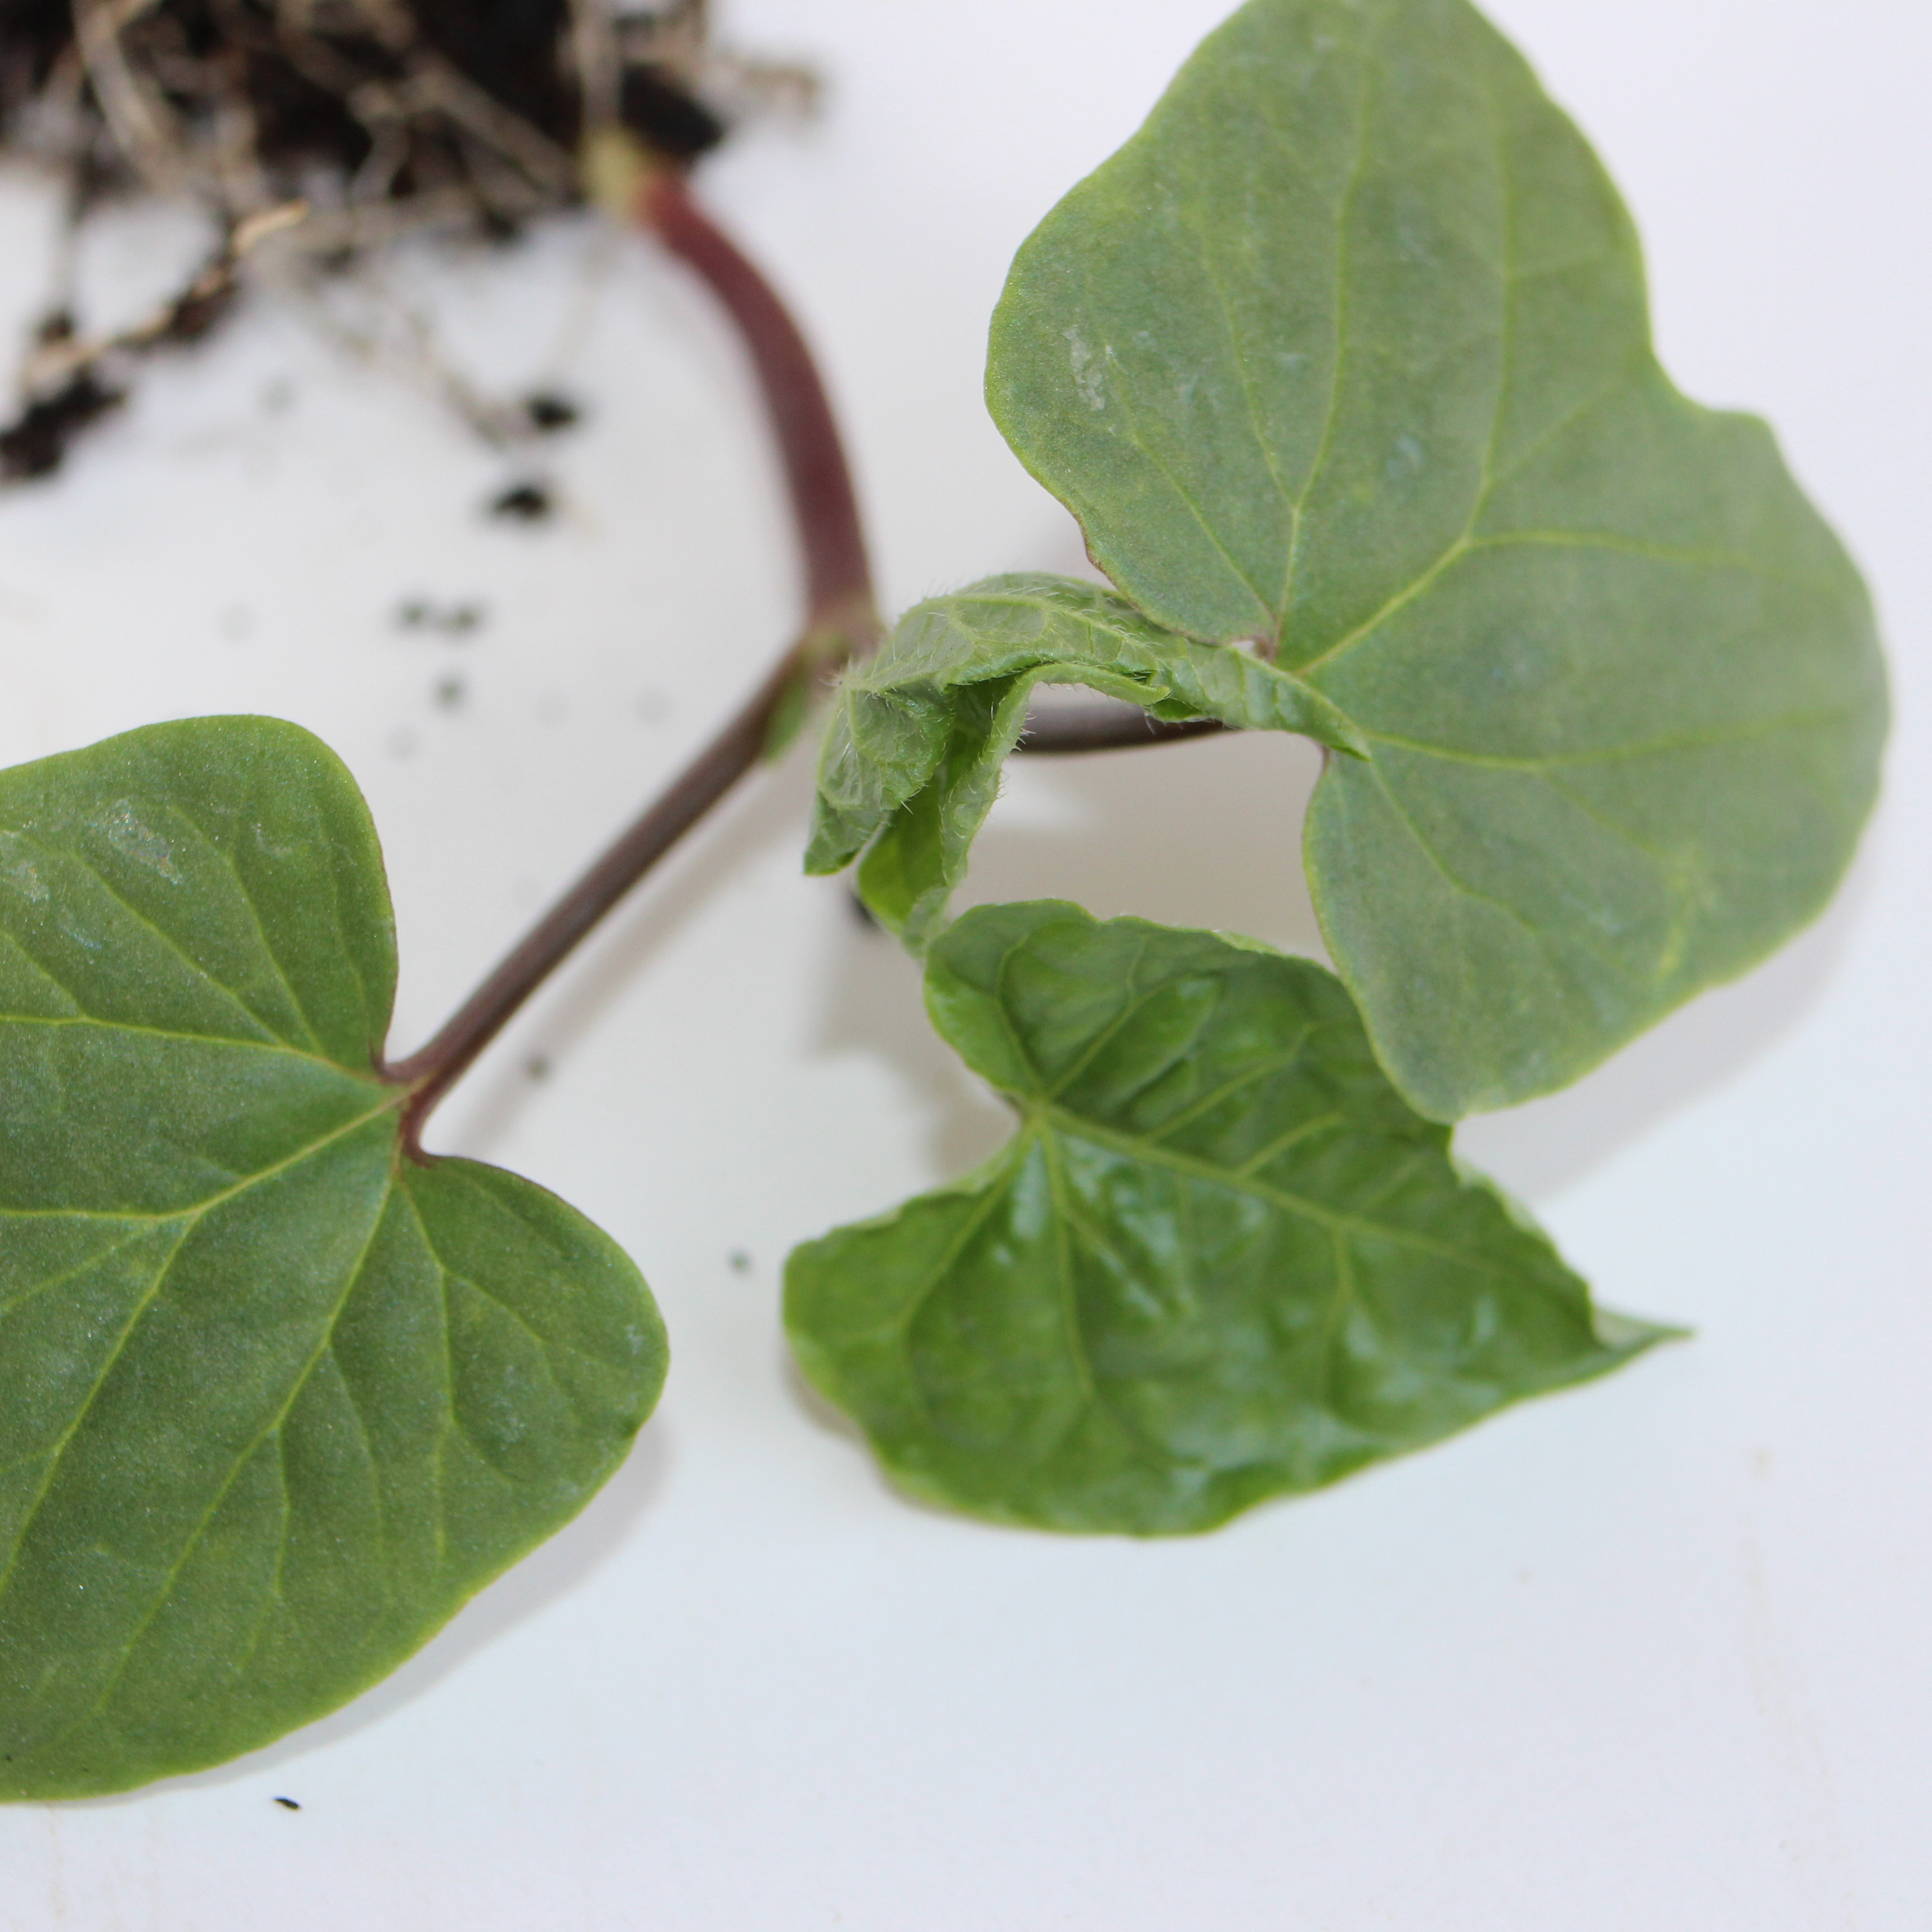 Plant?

Convolvulus arvensis
